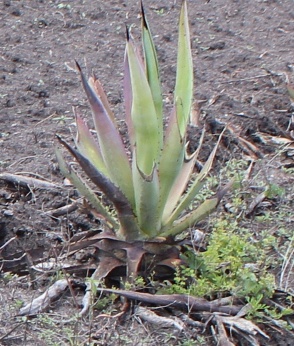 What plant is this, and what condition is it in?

agave, sick
